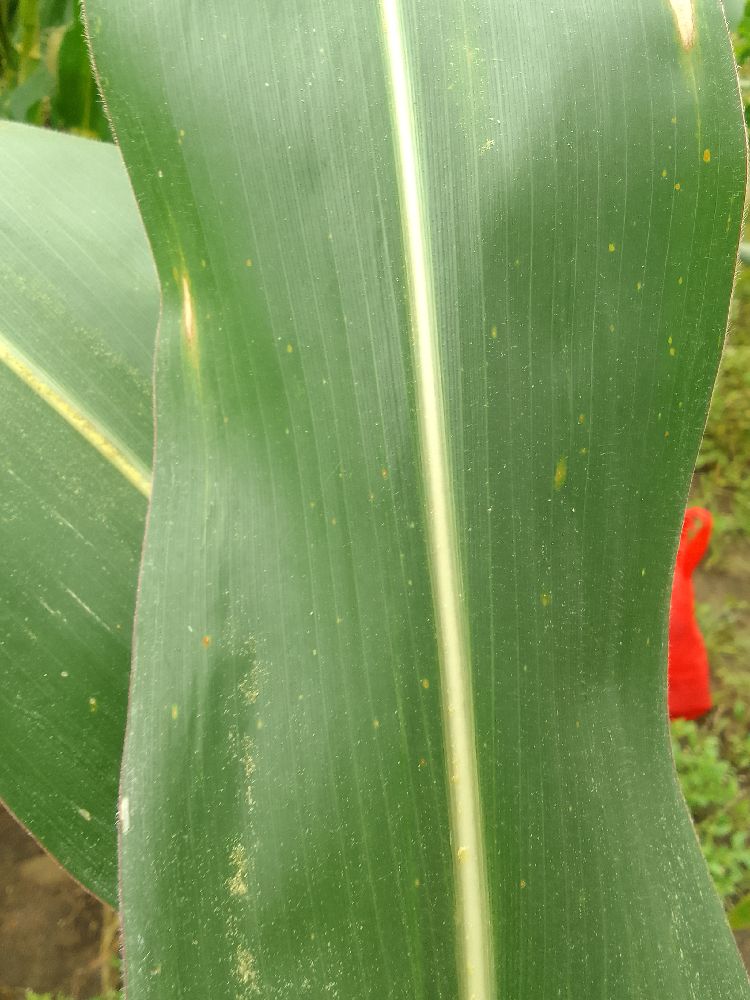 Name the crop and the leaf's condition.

maize, healthy
